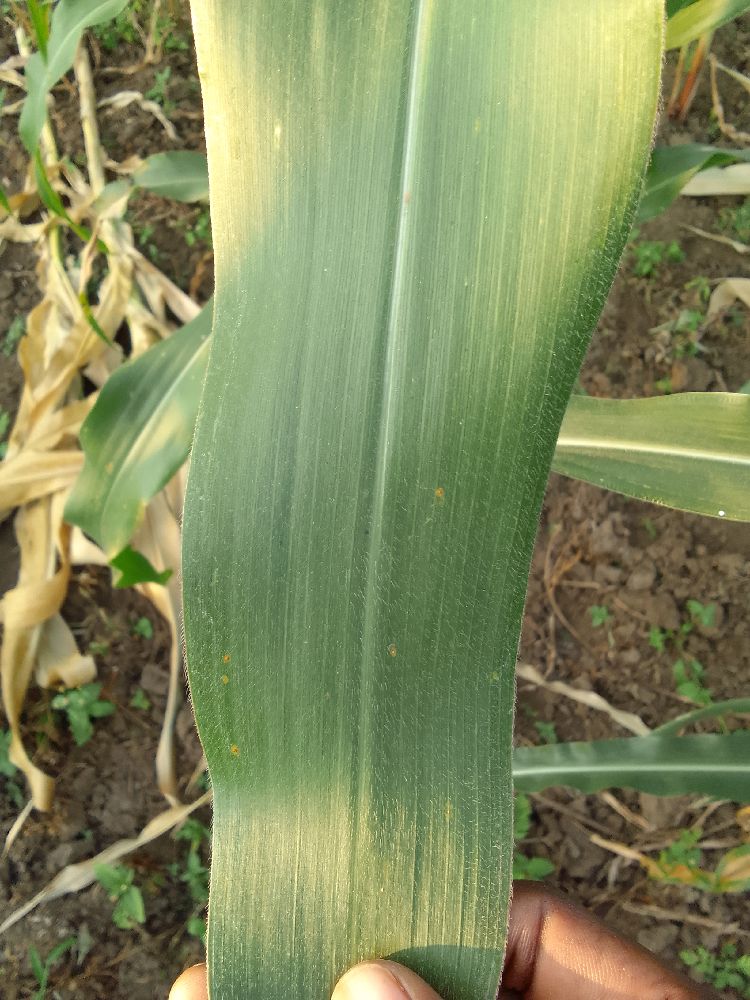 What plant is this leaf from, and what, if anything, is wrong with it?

maize, healthy
